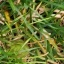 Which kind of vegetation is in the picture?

grass
